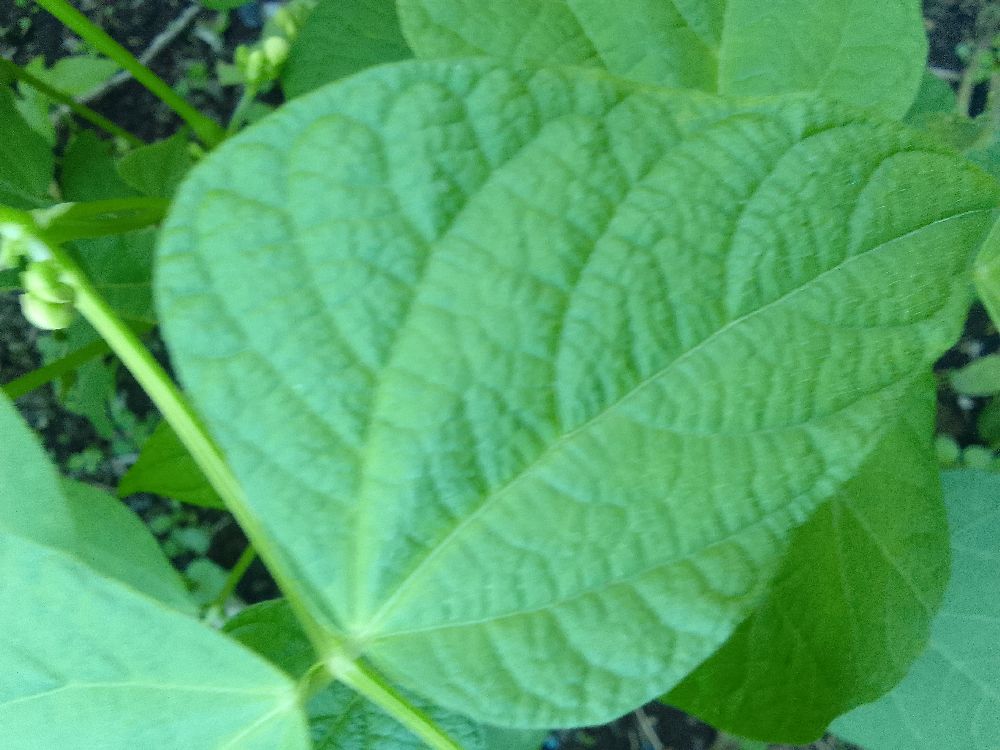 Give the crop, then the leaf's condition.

common bean, healthy
